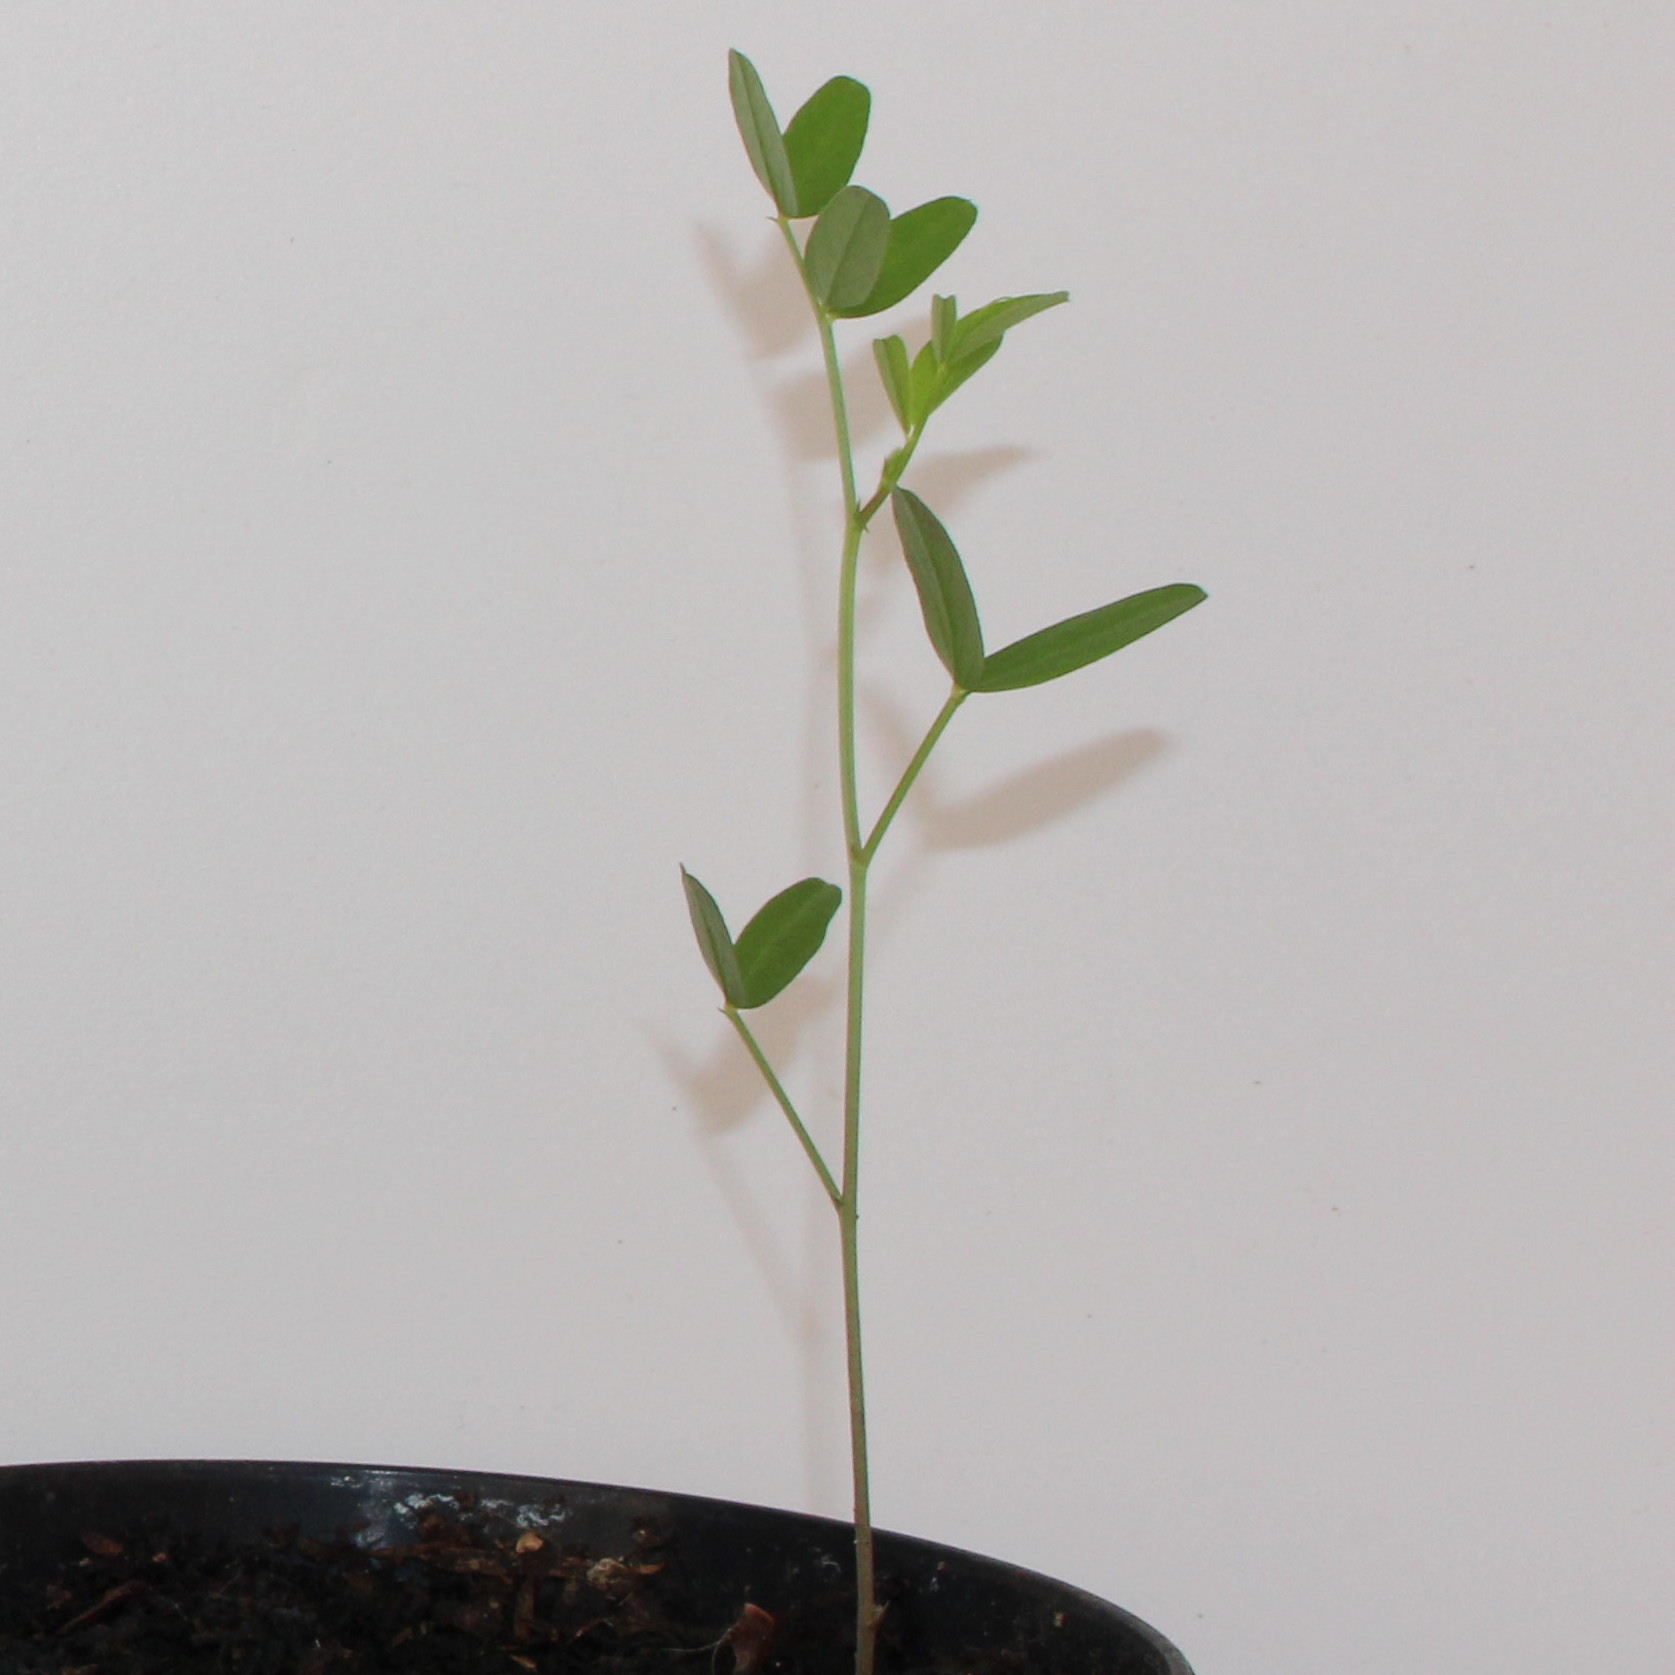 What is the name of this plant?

Vicia sativa
